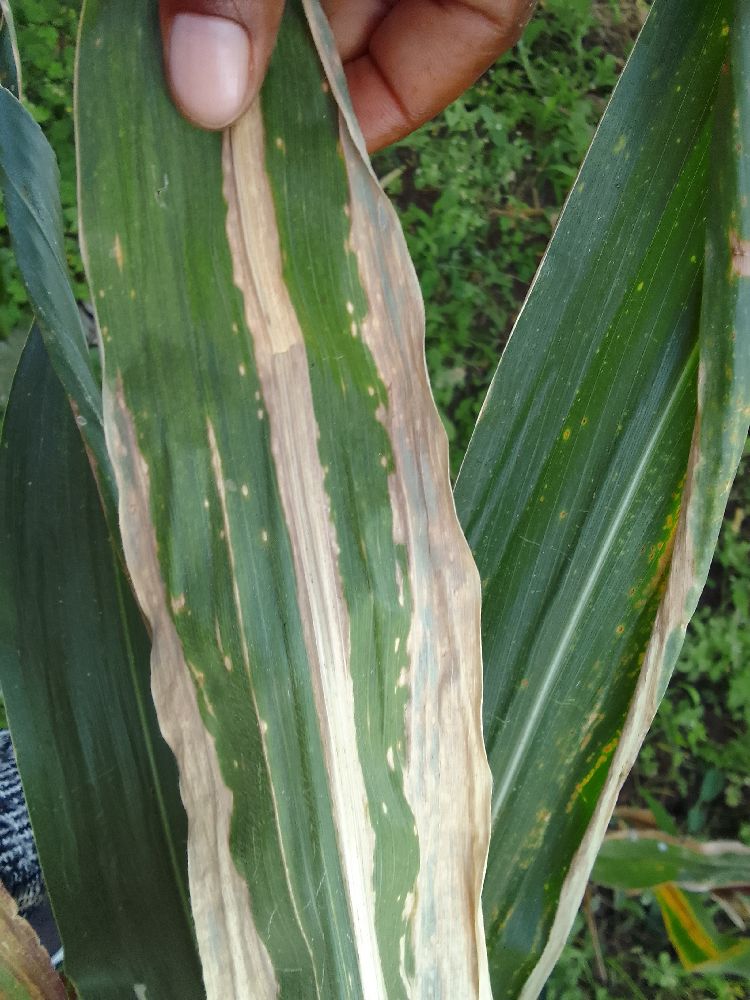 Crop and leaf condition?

maize, maize lethal necrosis
